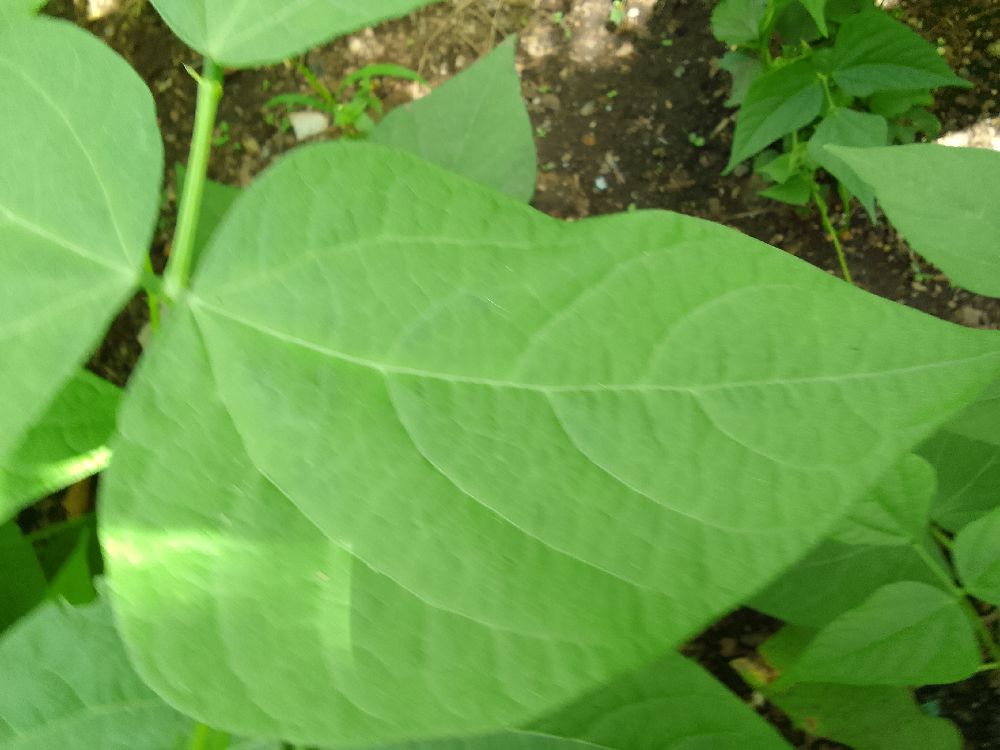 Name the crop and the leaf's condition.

common bean, healthy
